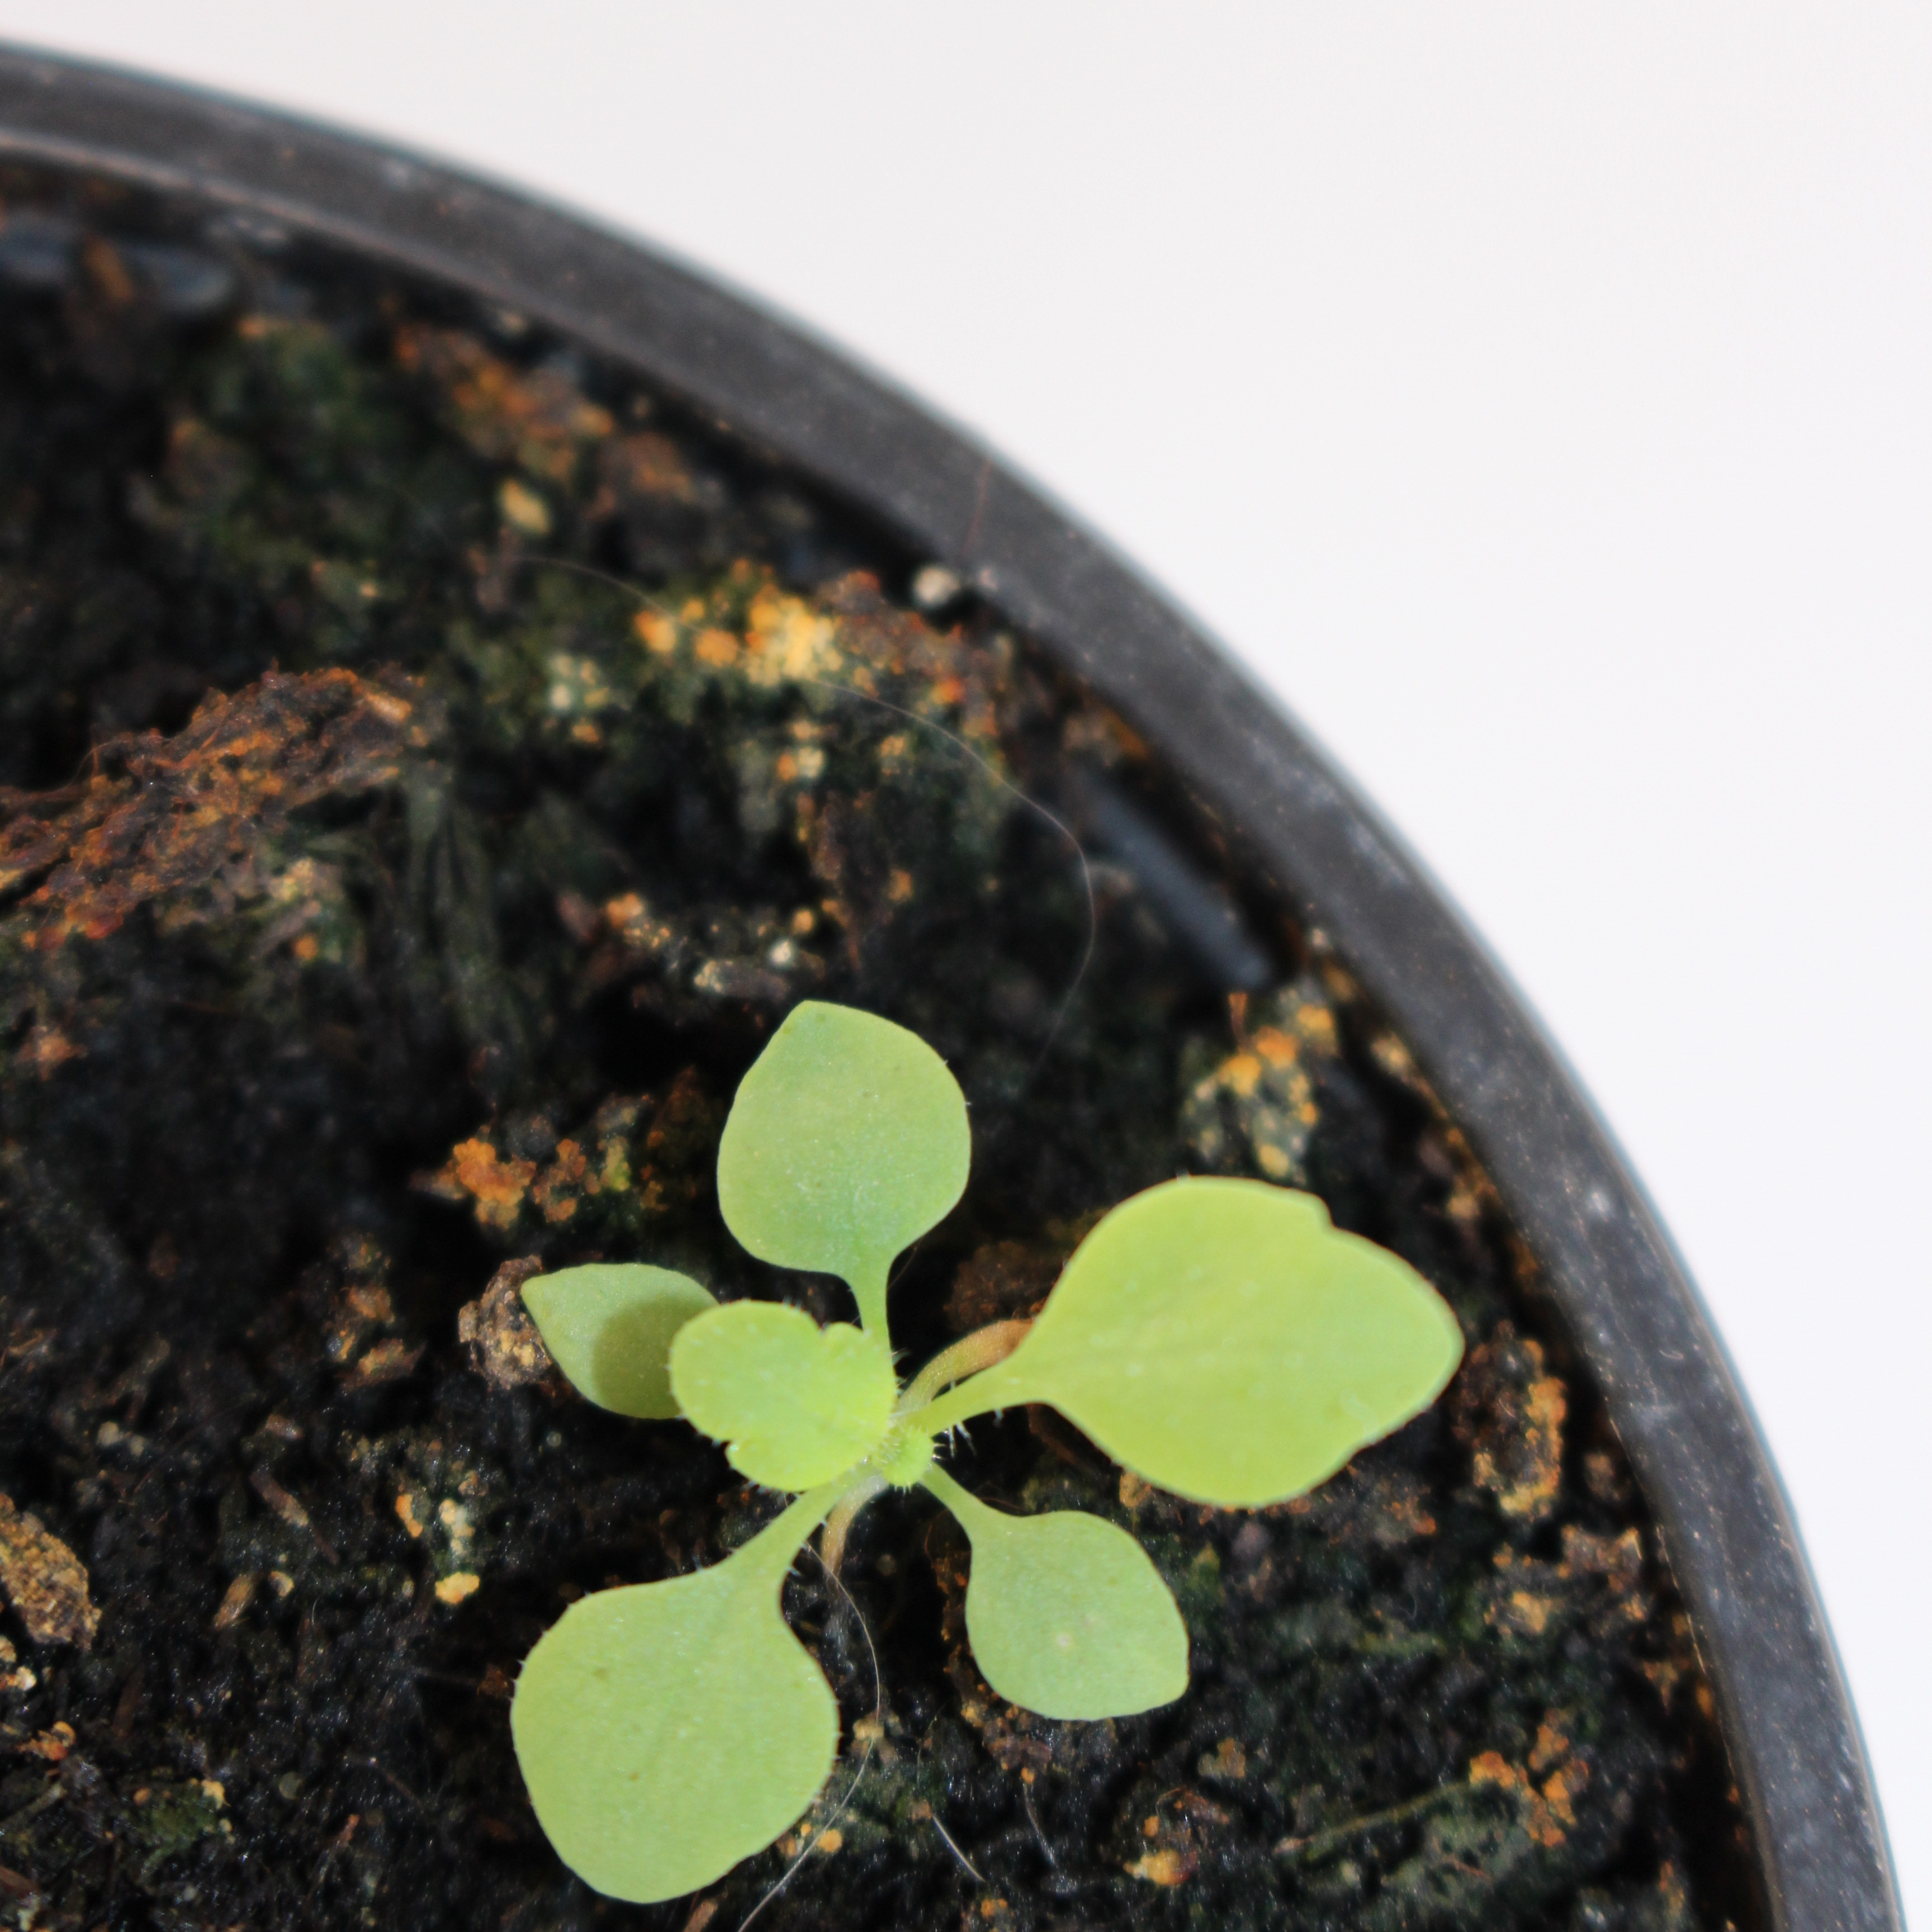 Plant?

Papaver rhoeas
